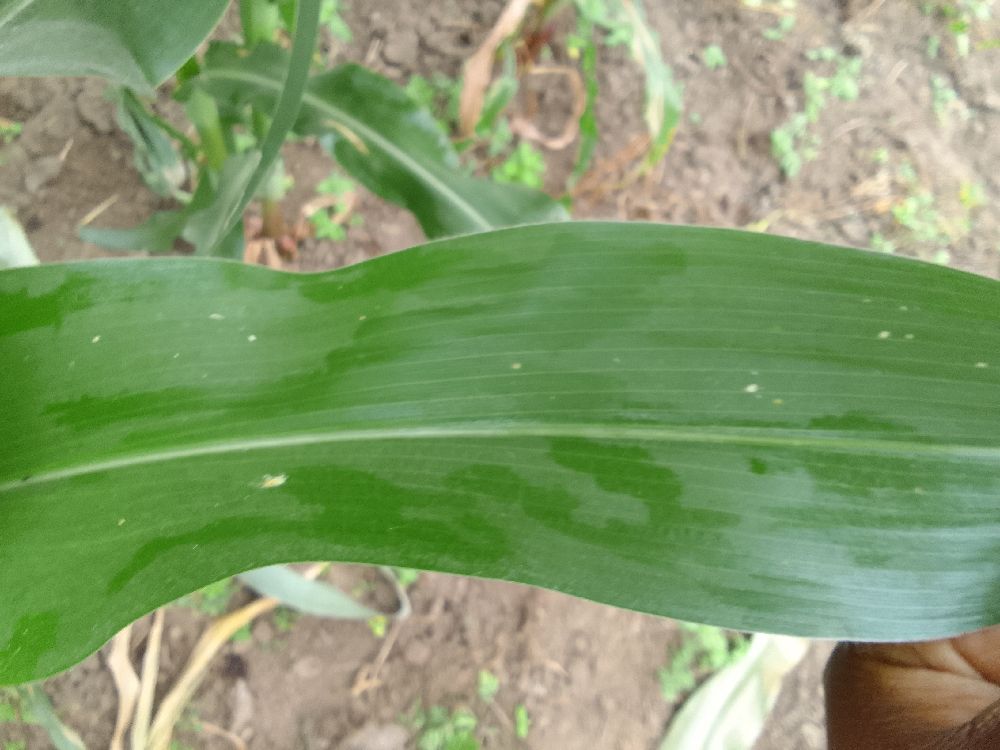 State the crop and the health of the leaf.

maize, healthy
